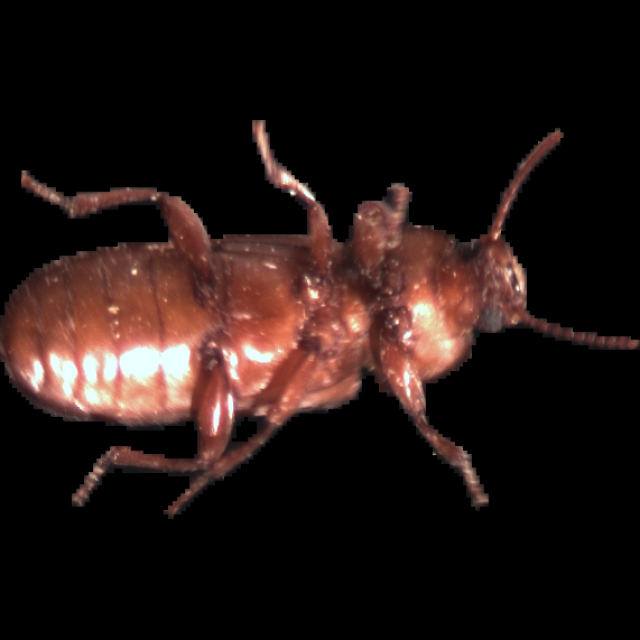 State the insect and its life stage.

mealworm beetle
